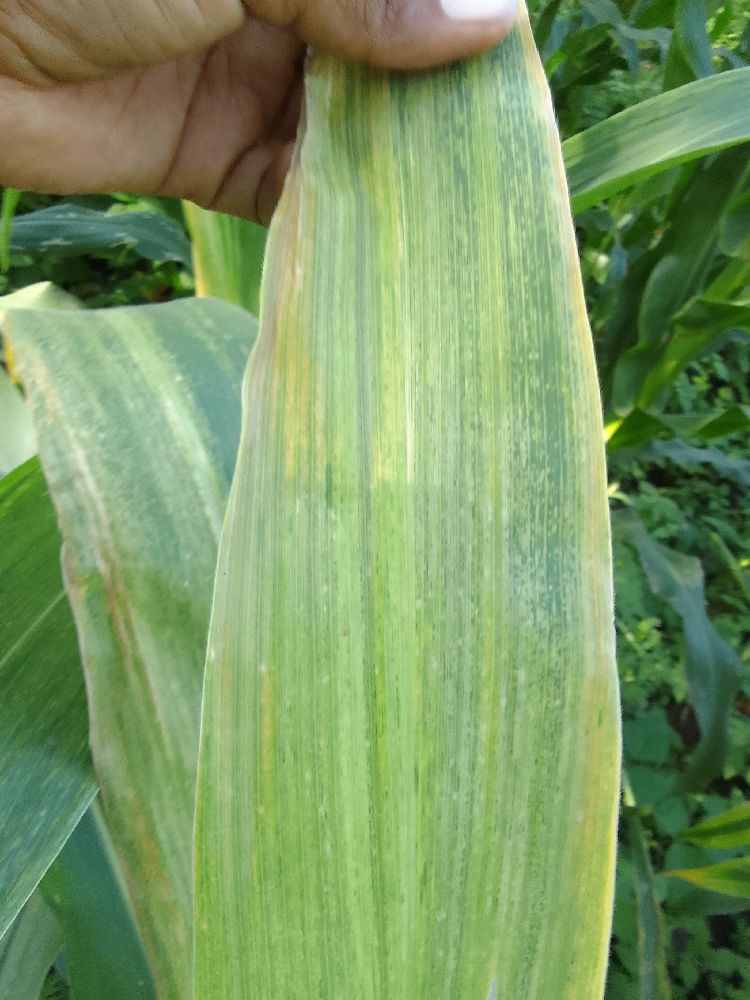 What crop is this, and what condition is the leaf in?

maize, maize lethal necrosis
